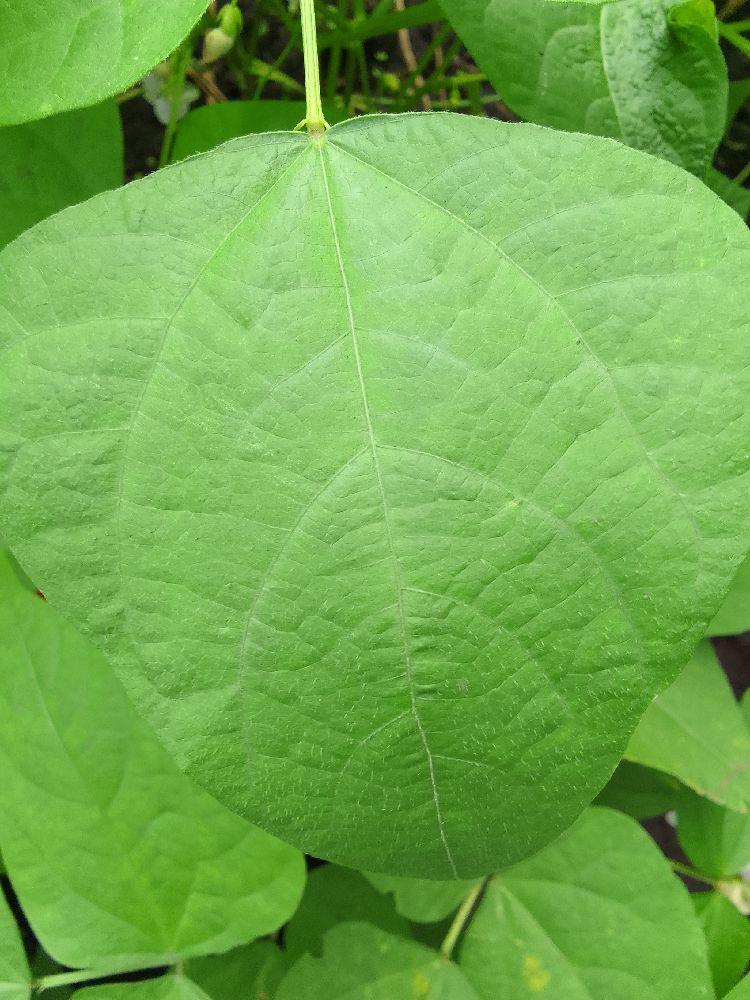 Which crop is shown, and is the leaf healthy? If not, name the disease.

common bean, healthy
